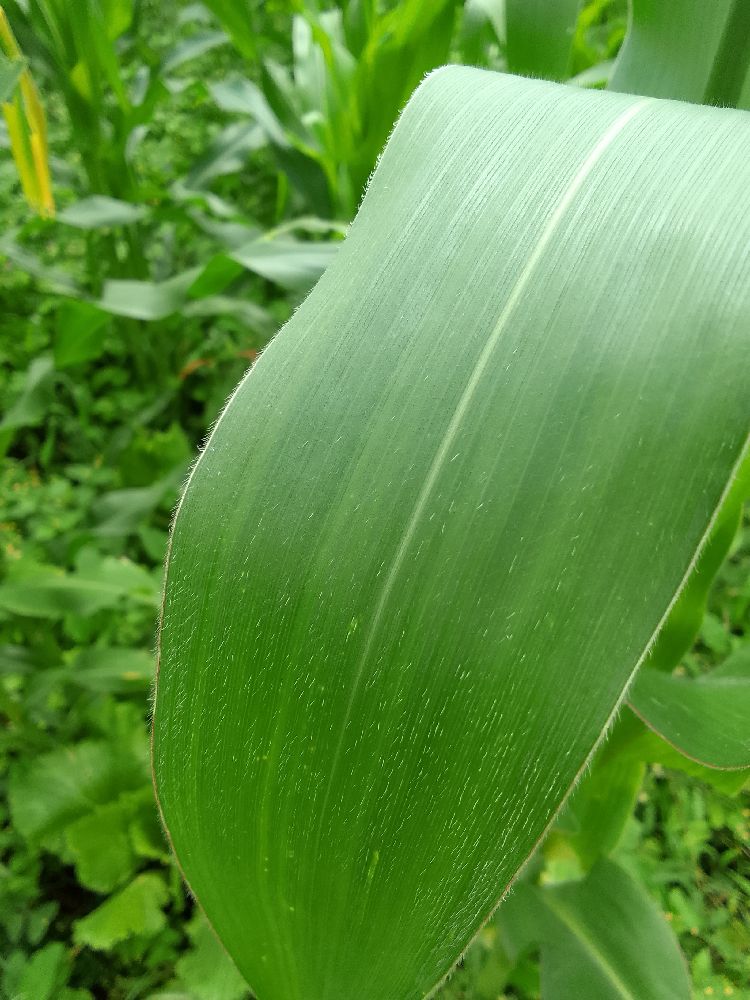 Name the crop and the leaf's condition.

maize, healthy
